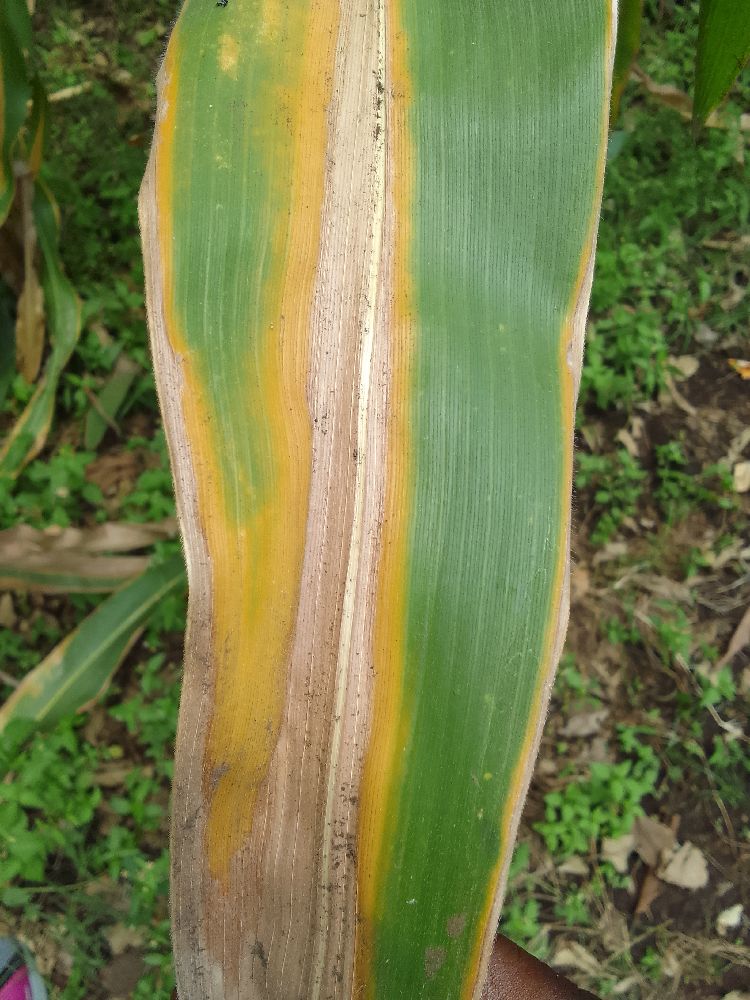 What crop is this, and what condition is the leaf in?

maize, maize lethal necrosis
